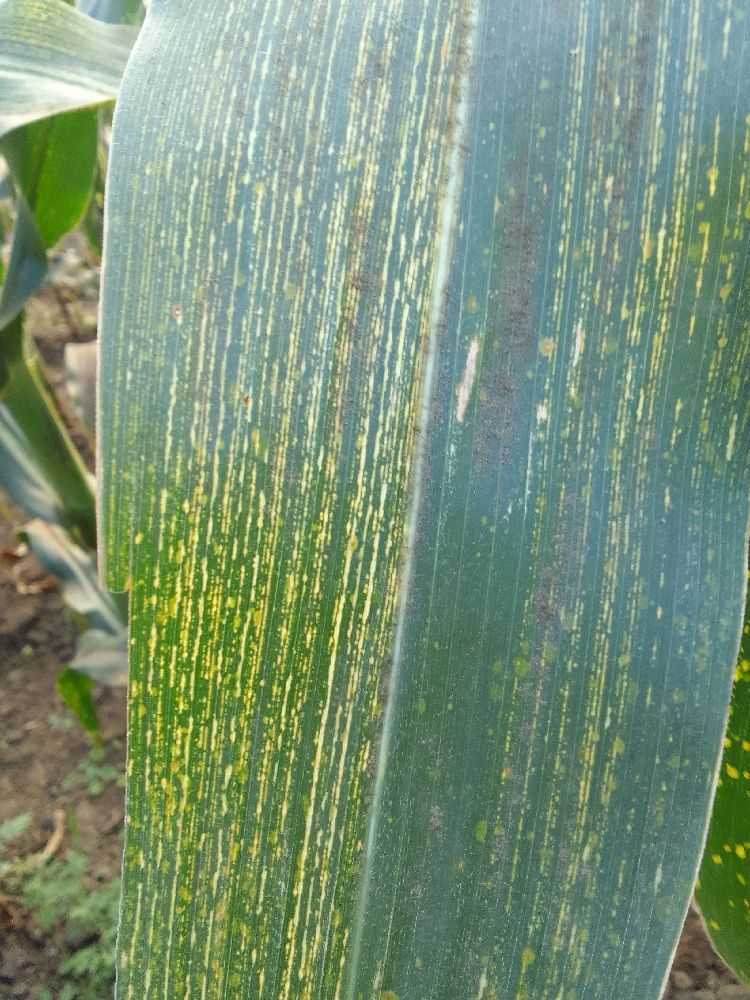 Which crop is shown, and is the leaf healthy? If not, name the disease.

maize, maize streak virus
